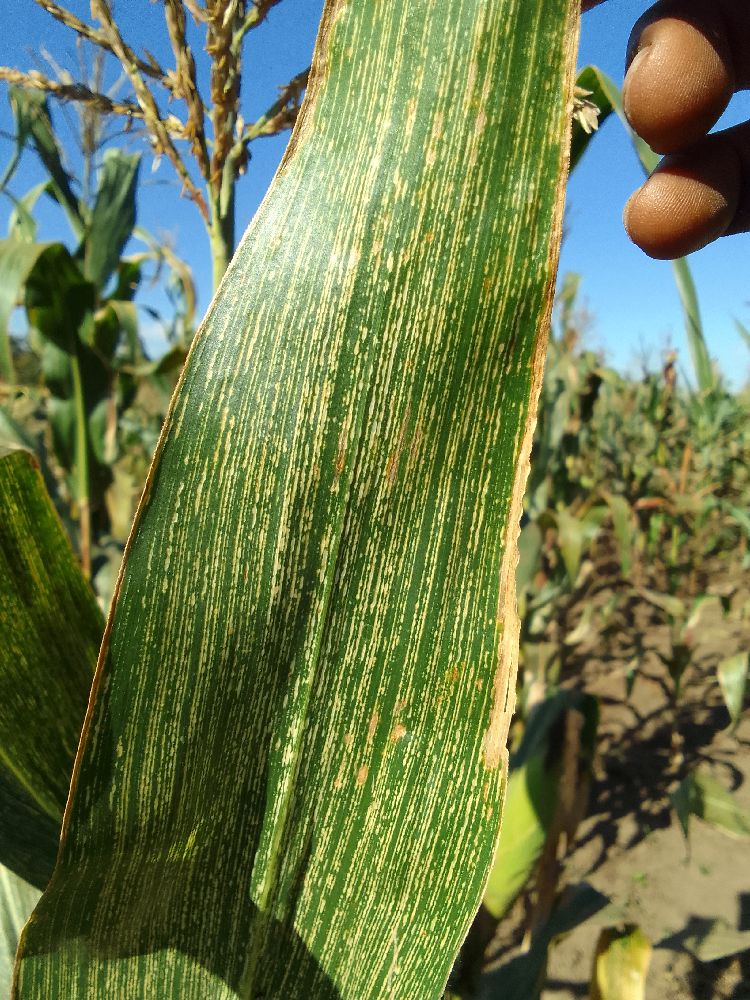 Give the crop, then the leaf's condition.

maize, maize streak virus
